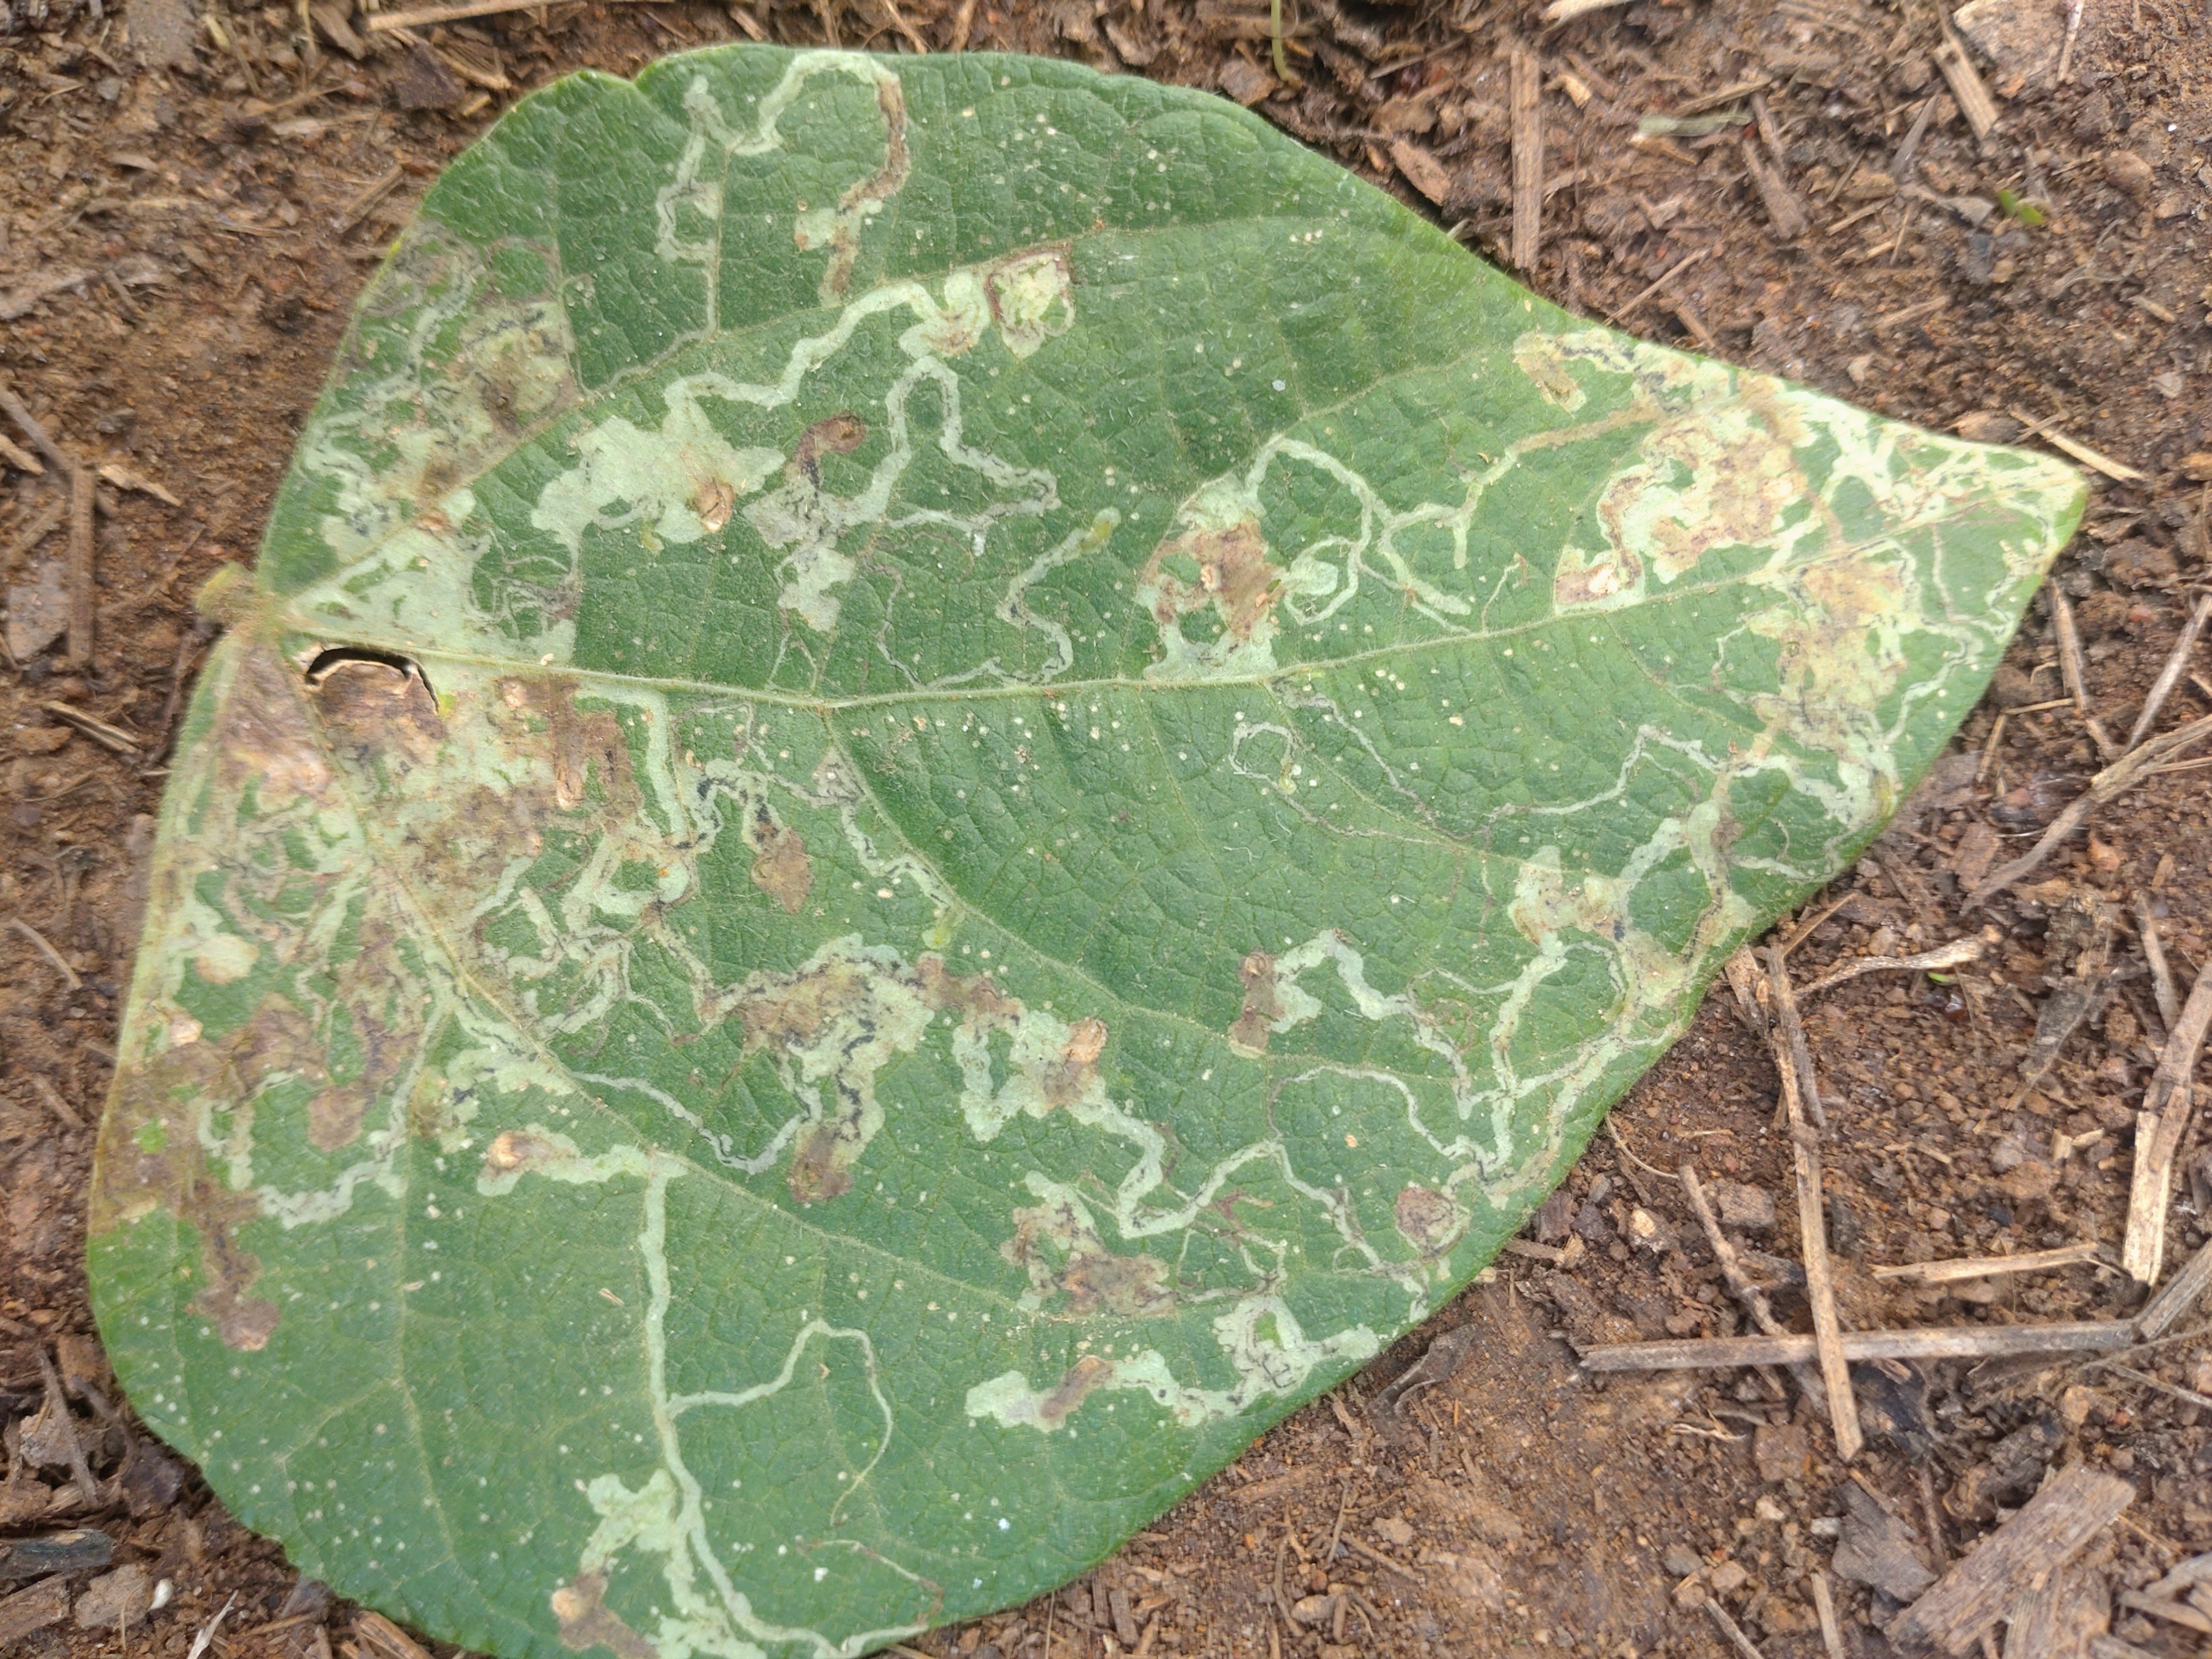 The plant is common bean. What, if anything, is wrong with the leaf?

anthracnose
